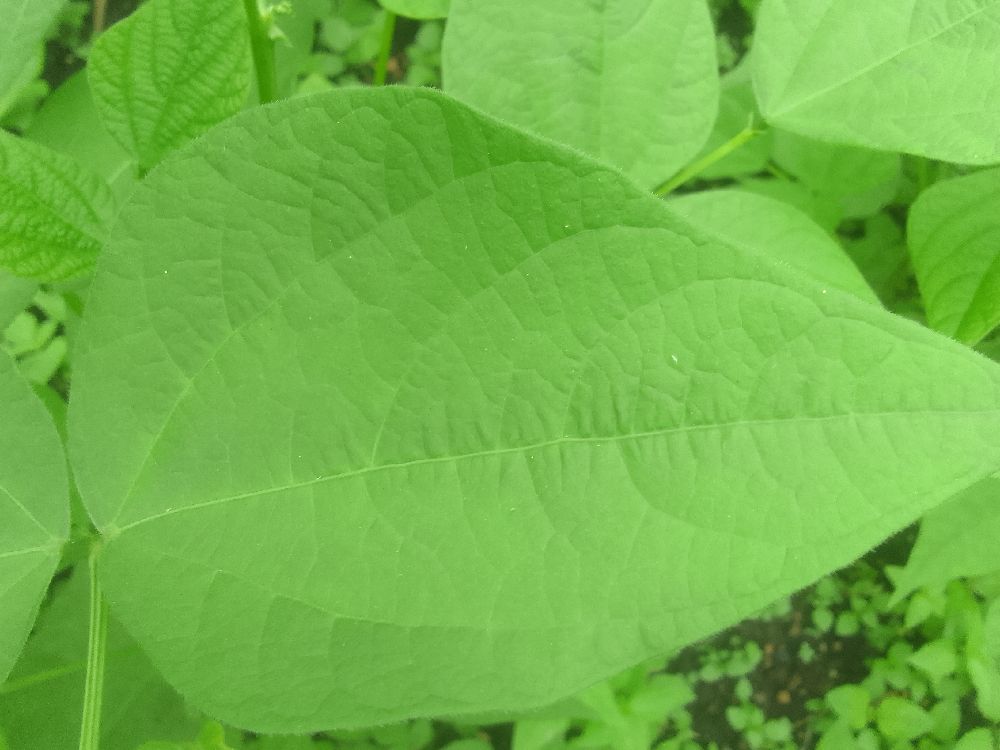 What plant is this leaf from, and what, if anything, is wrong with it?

common bean, healthy
